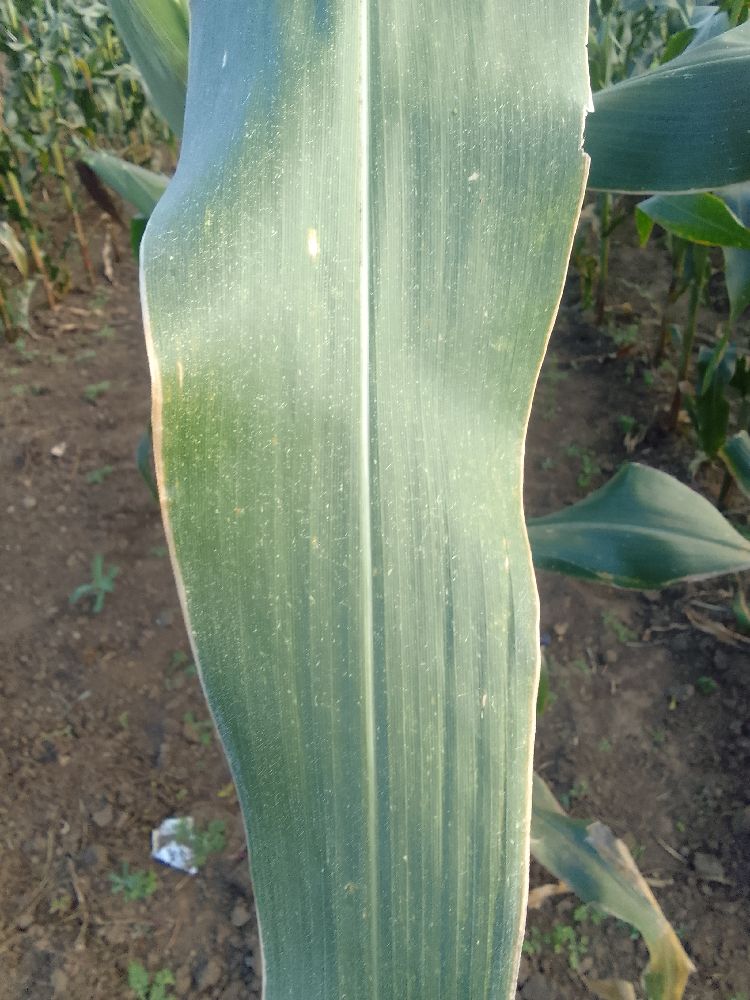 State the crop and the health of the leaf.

maize, healthy
